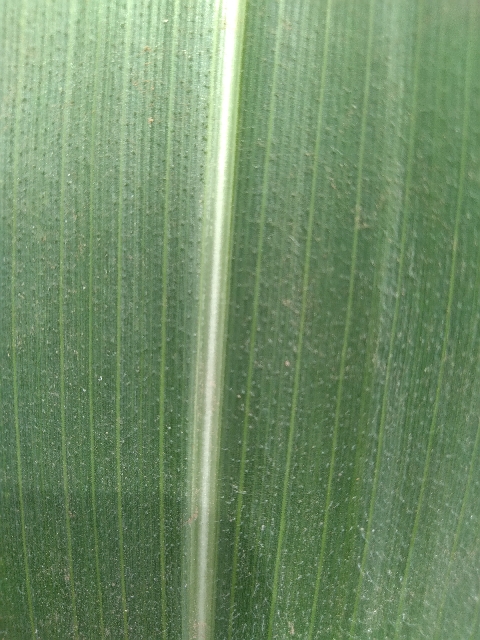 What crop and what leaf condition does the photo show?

maize, healthy
